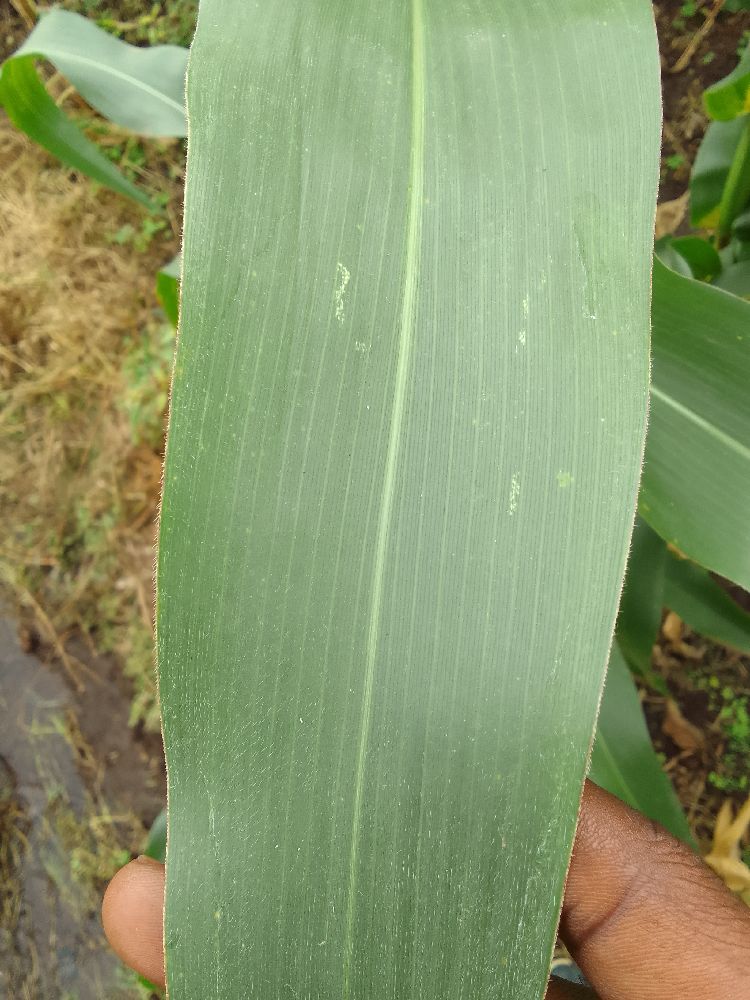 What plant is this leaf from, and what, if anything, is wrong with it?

maize, healthy
